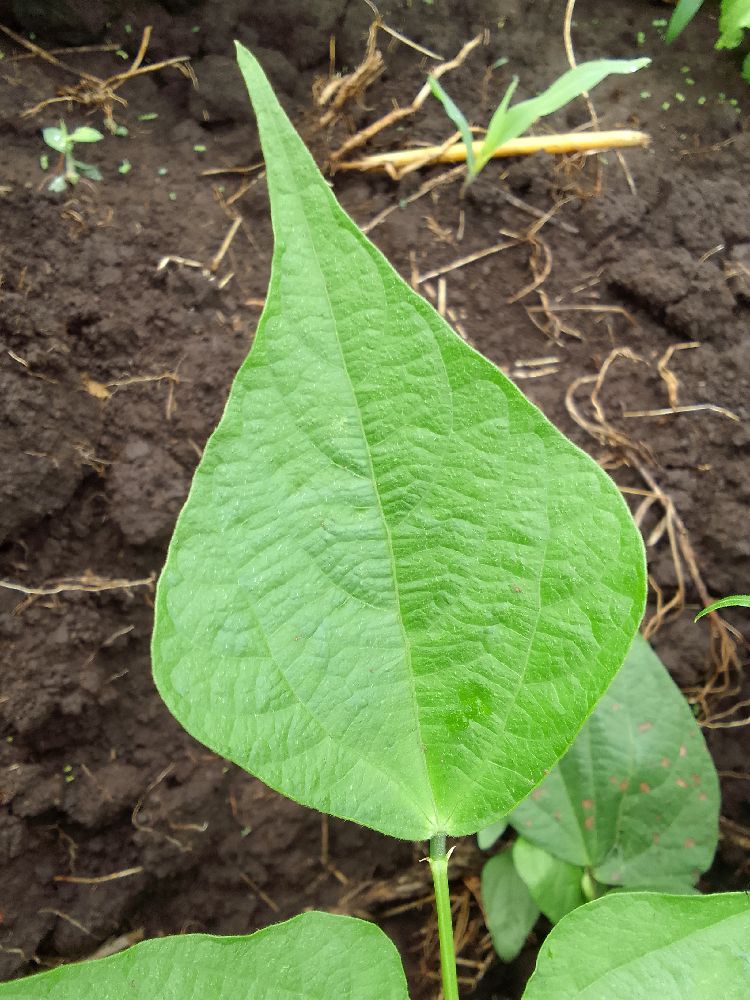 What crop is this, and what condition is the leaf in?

common bean, healthy
